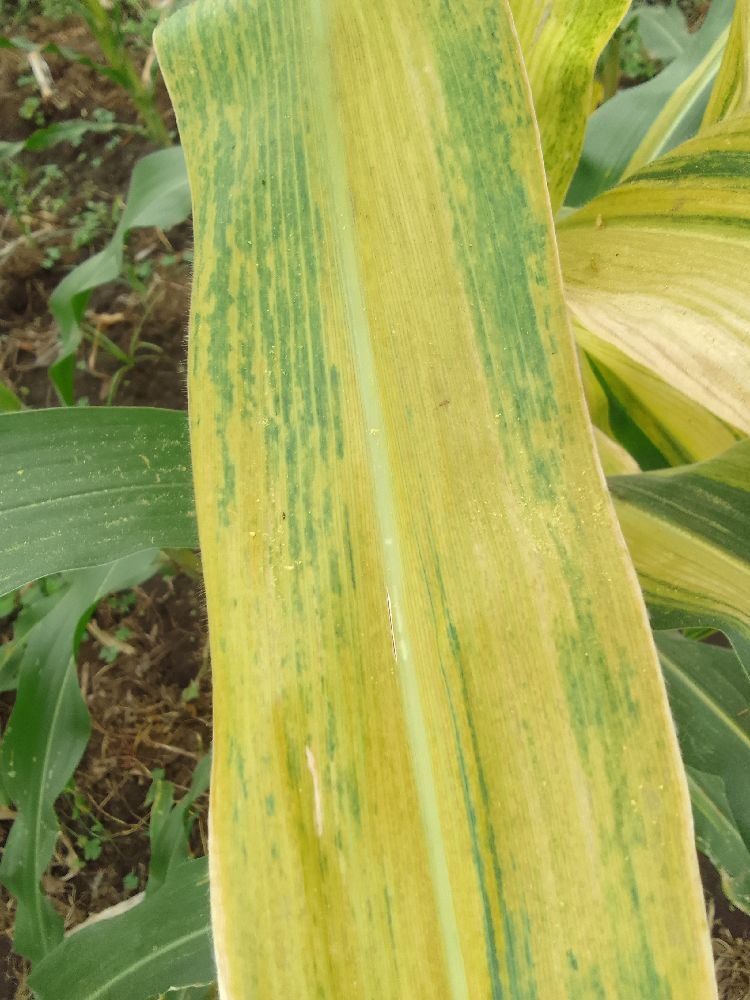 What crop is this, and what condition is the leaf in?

maize, maize lethal necrosis
